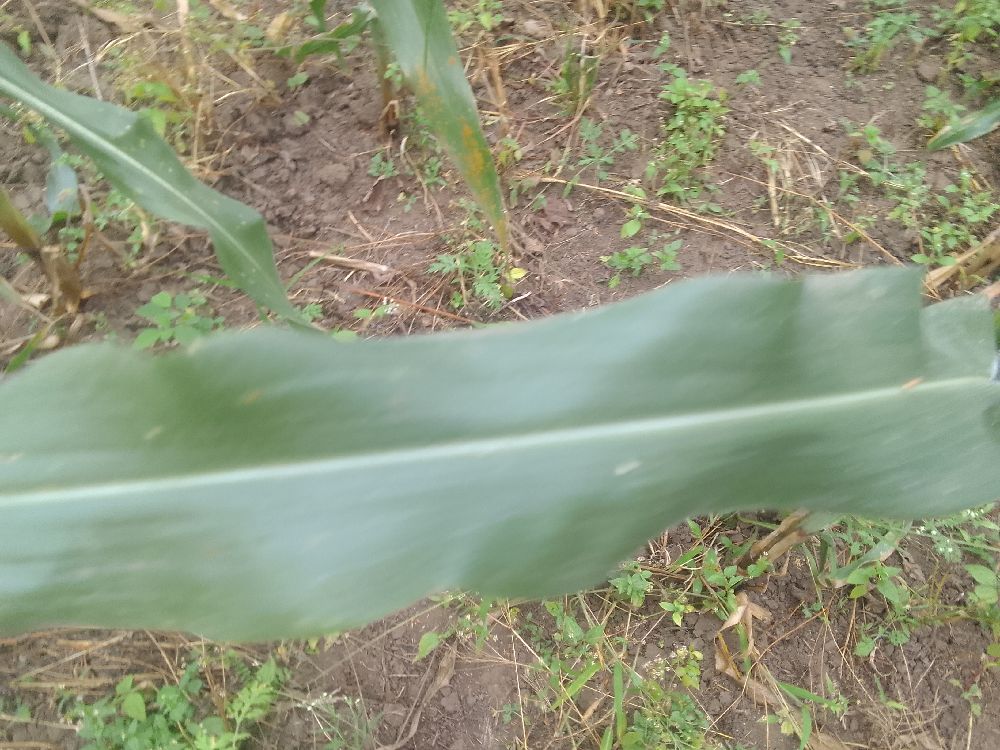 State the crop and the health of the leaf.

maize, healthy
